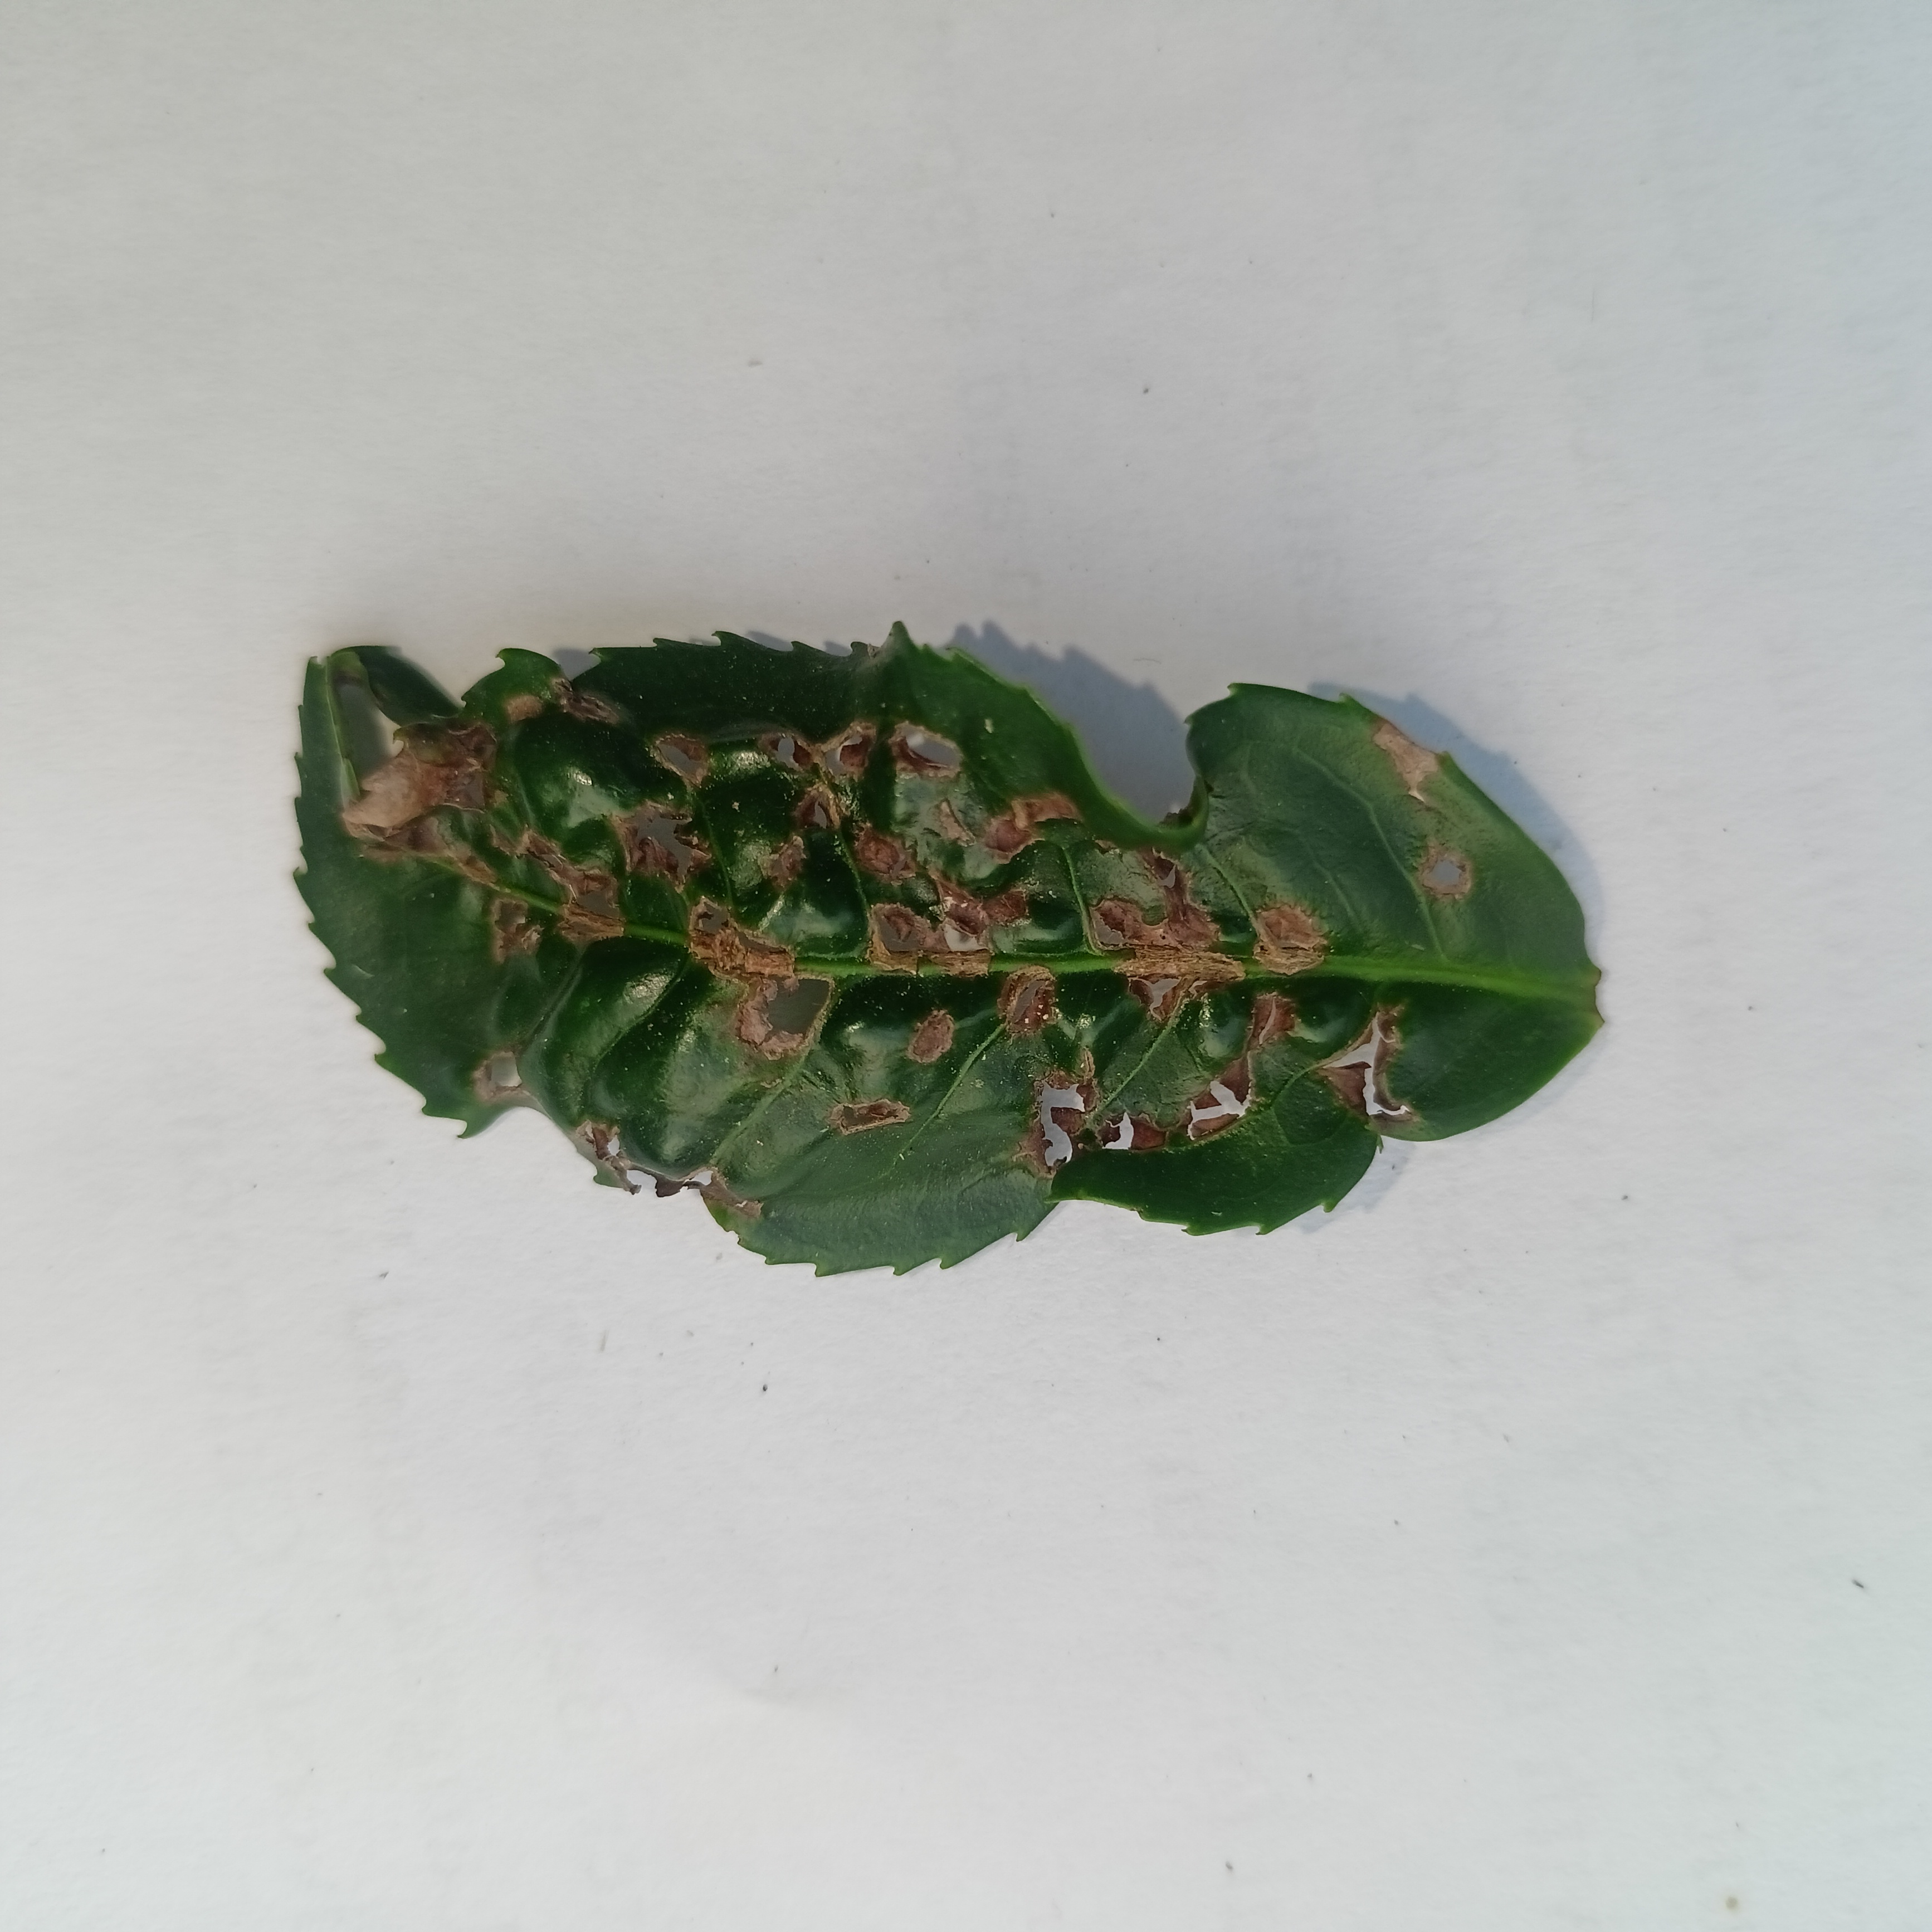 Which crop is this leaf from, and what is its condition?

tea, helopeltis
